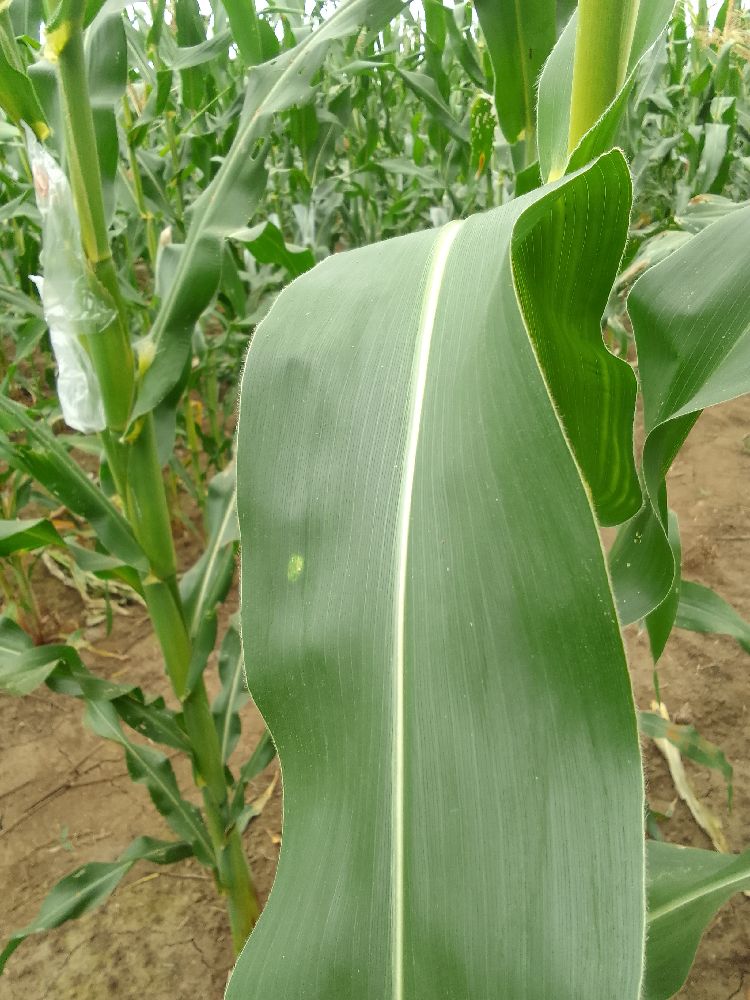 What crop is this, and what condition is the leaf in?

maize, healthy
